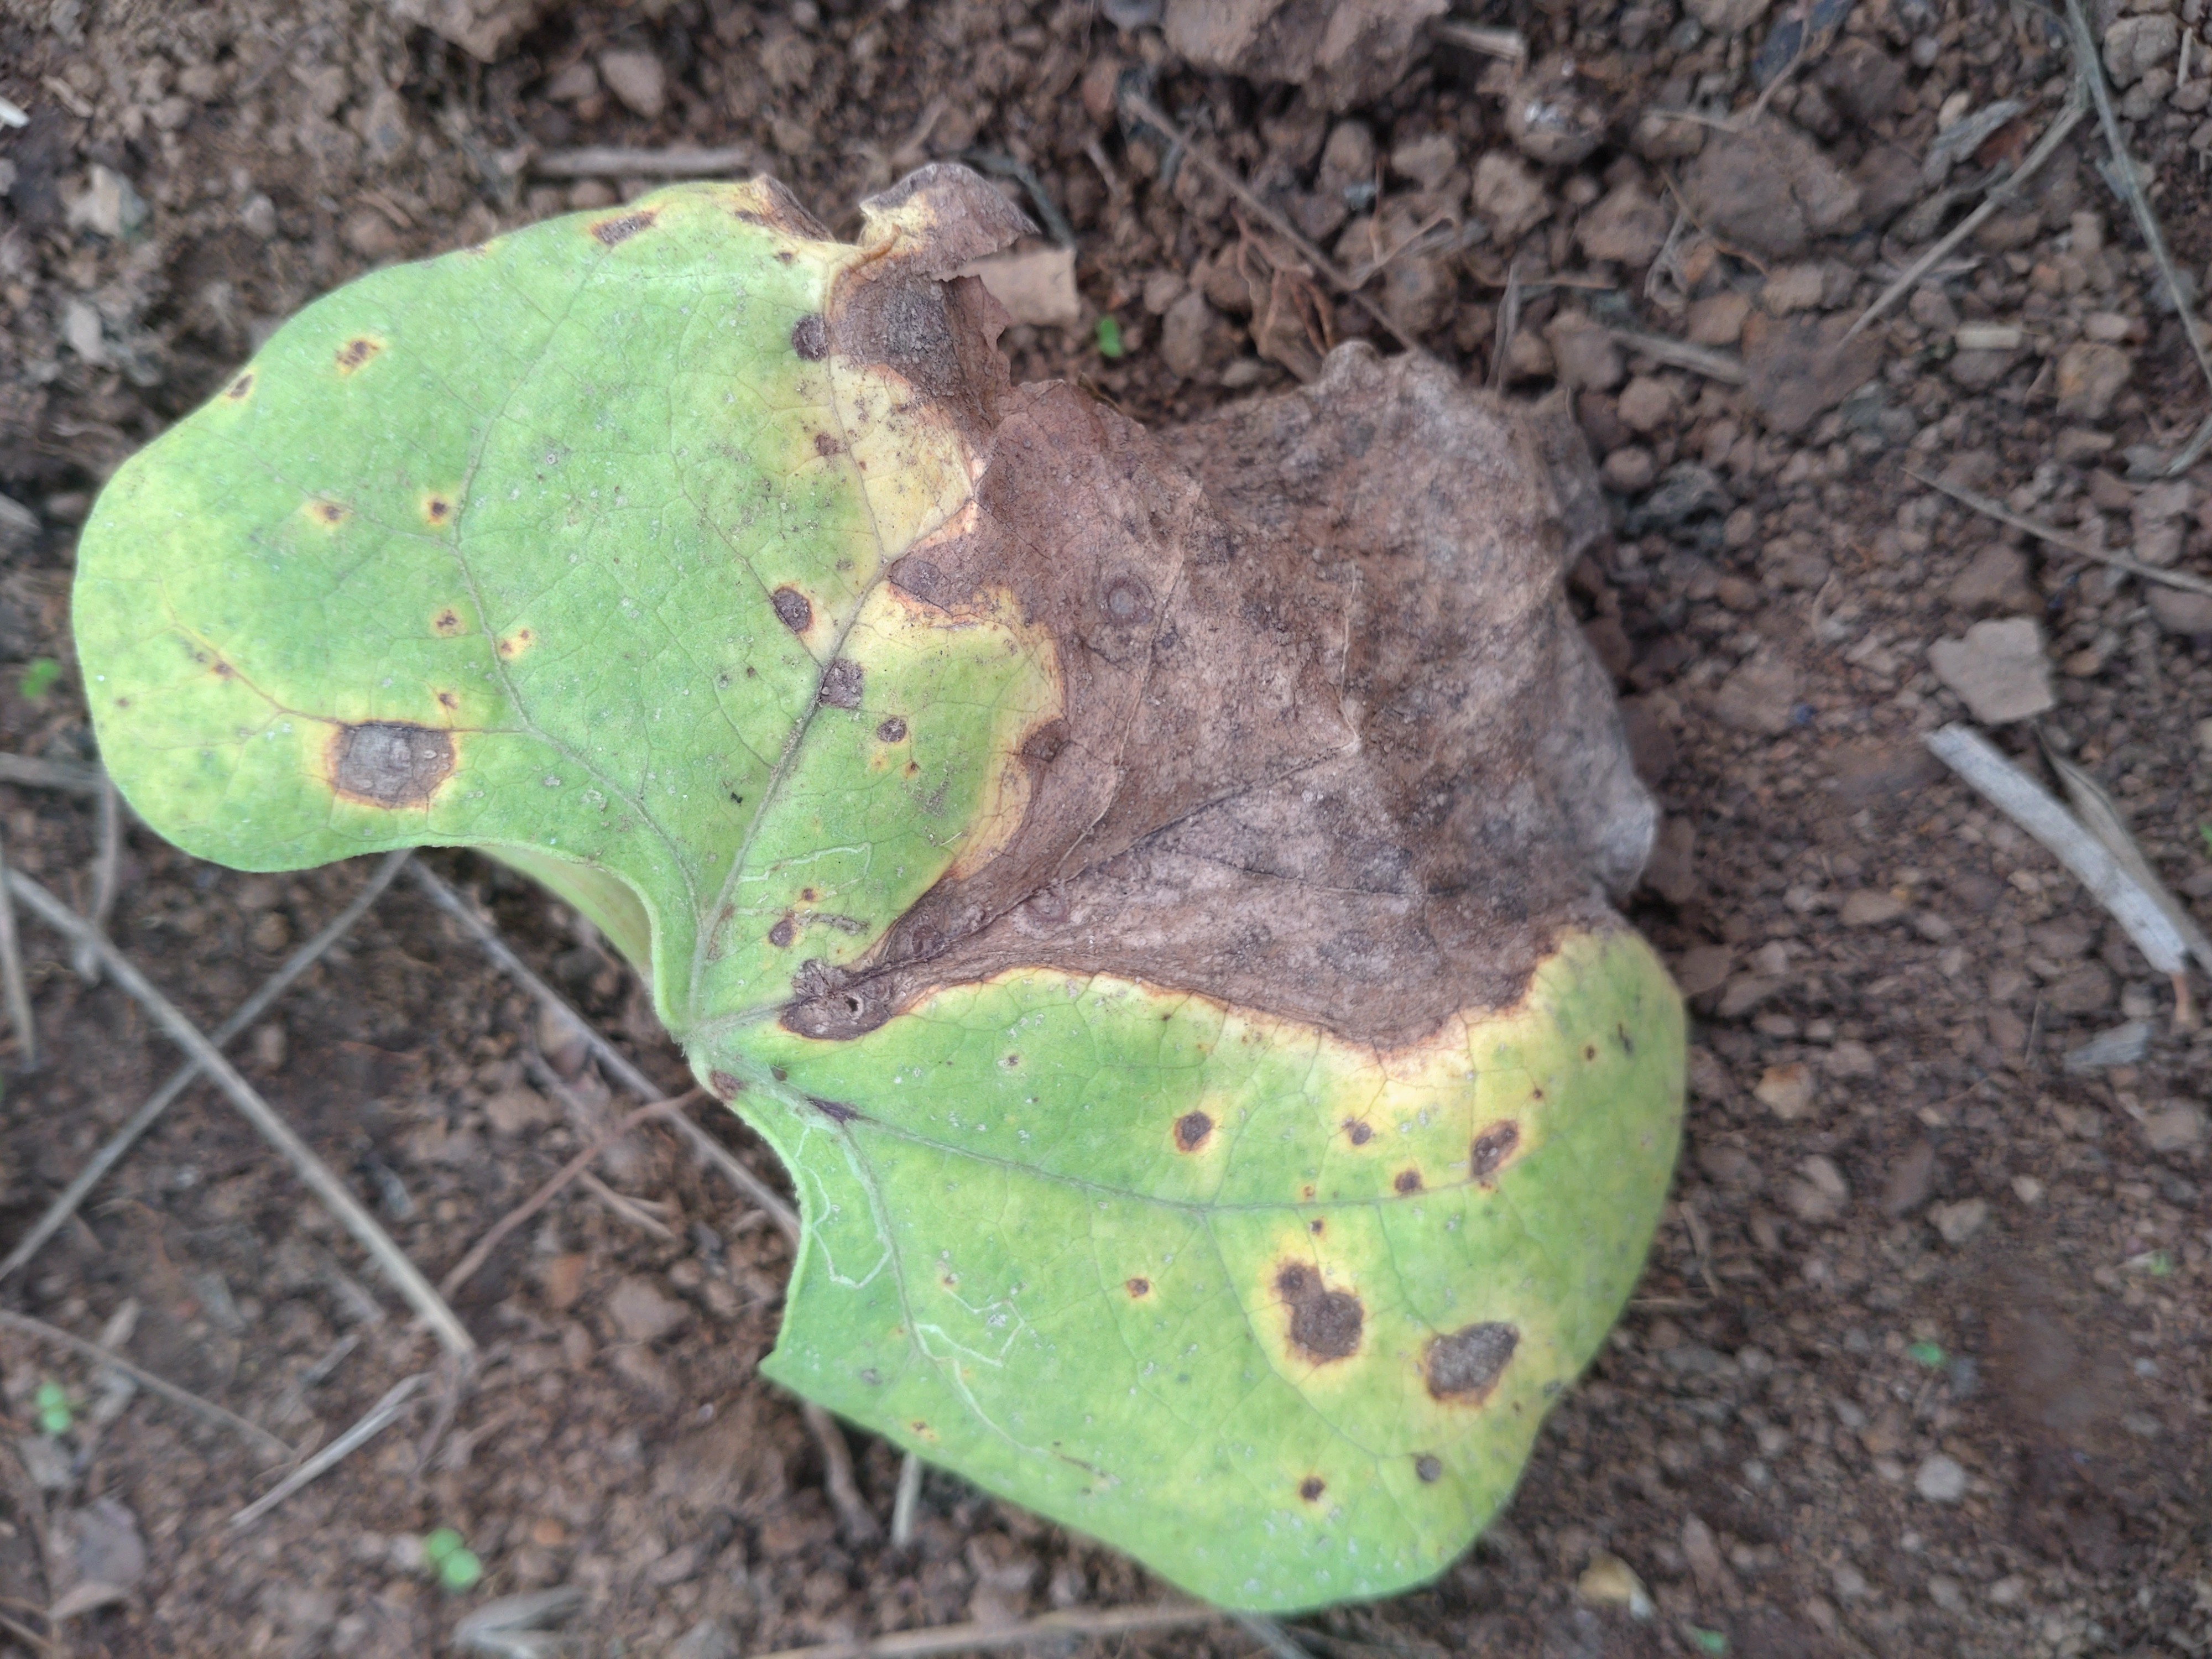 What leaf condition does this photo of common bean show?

rust
